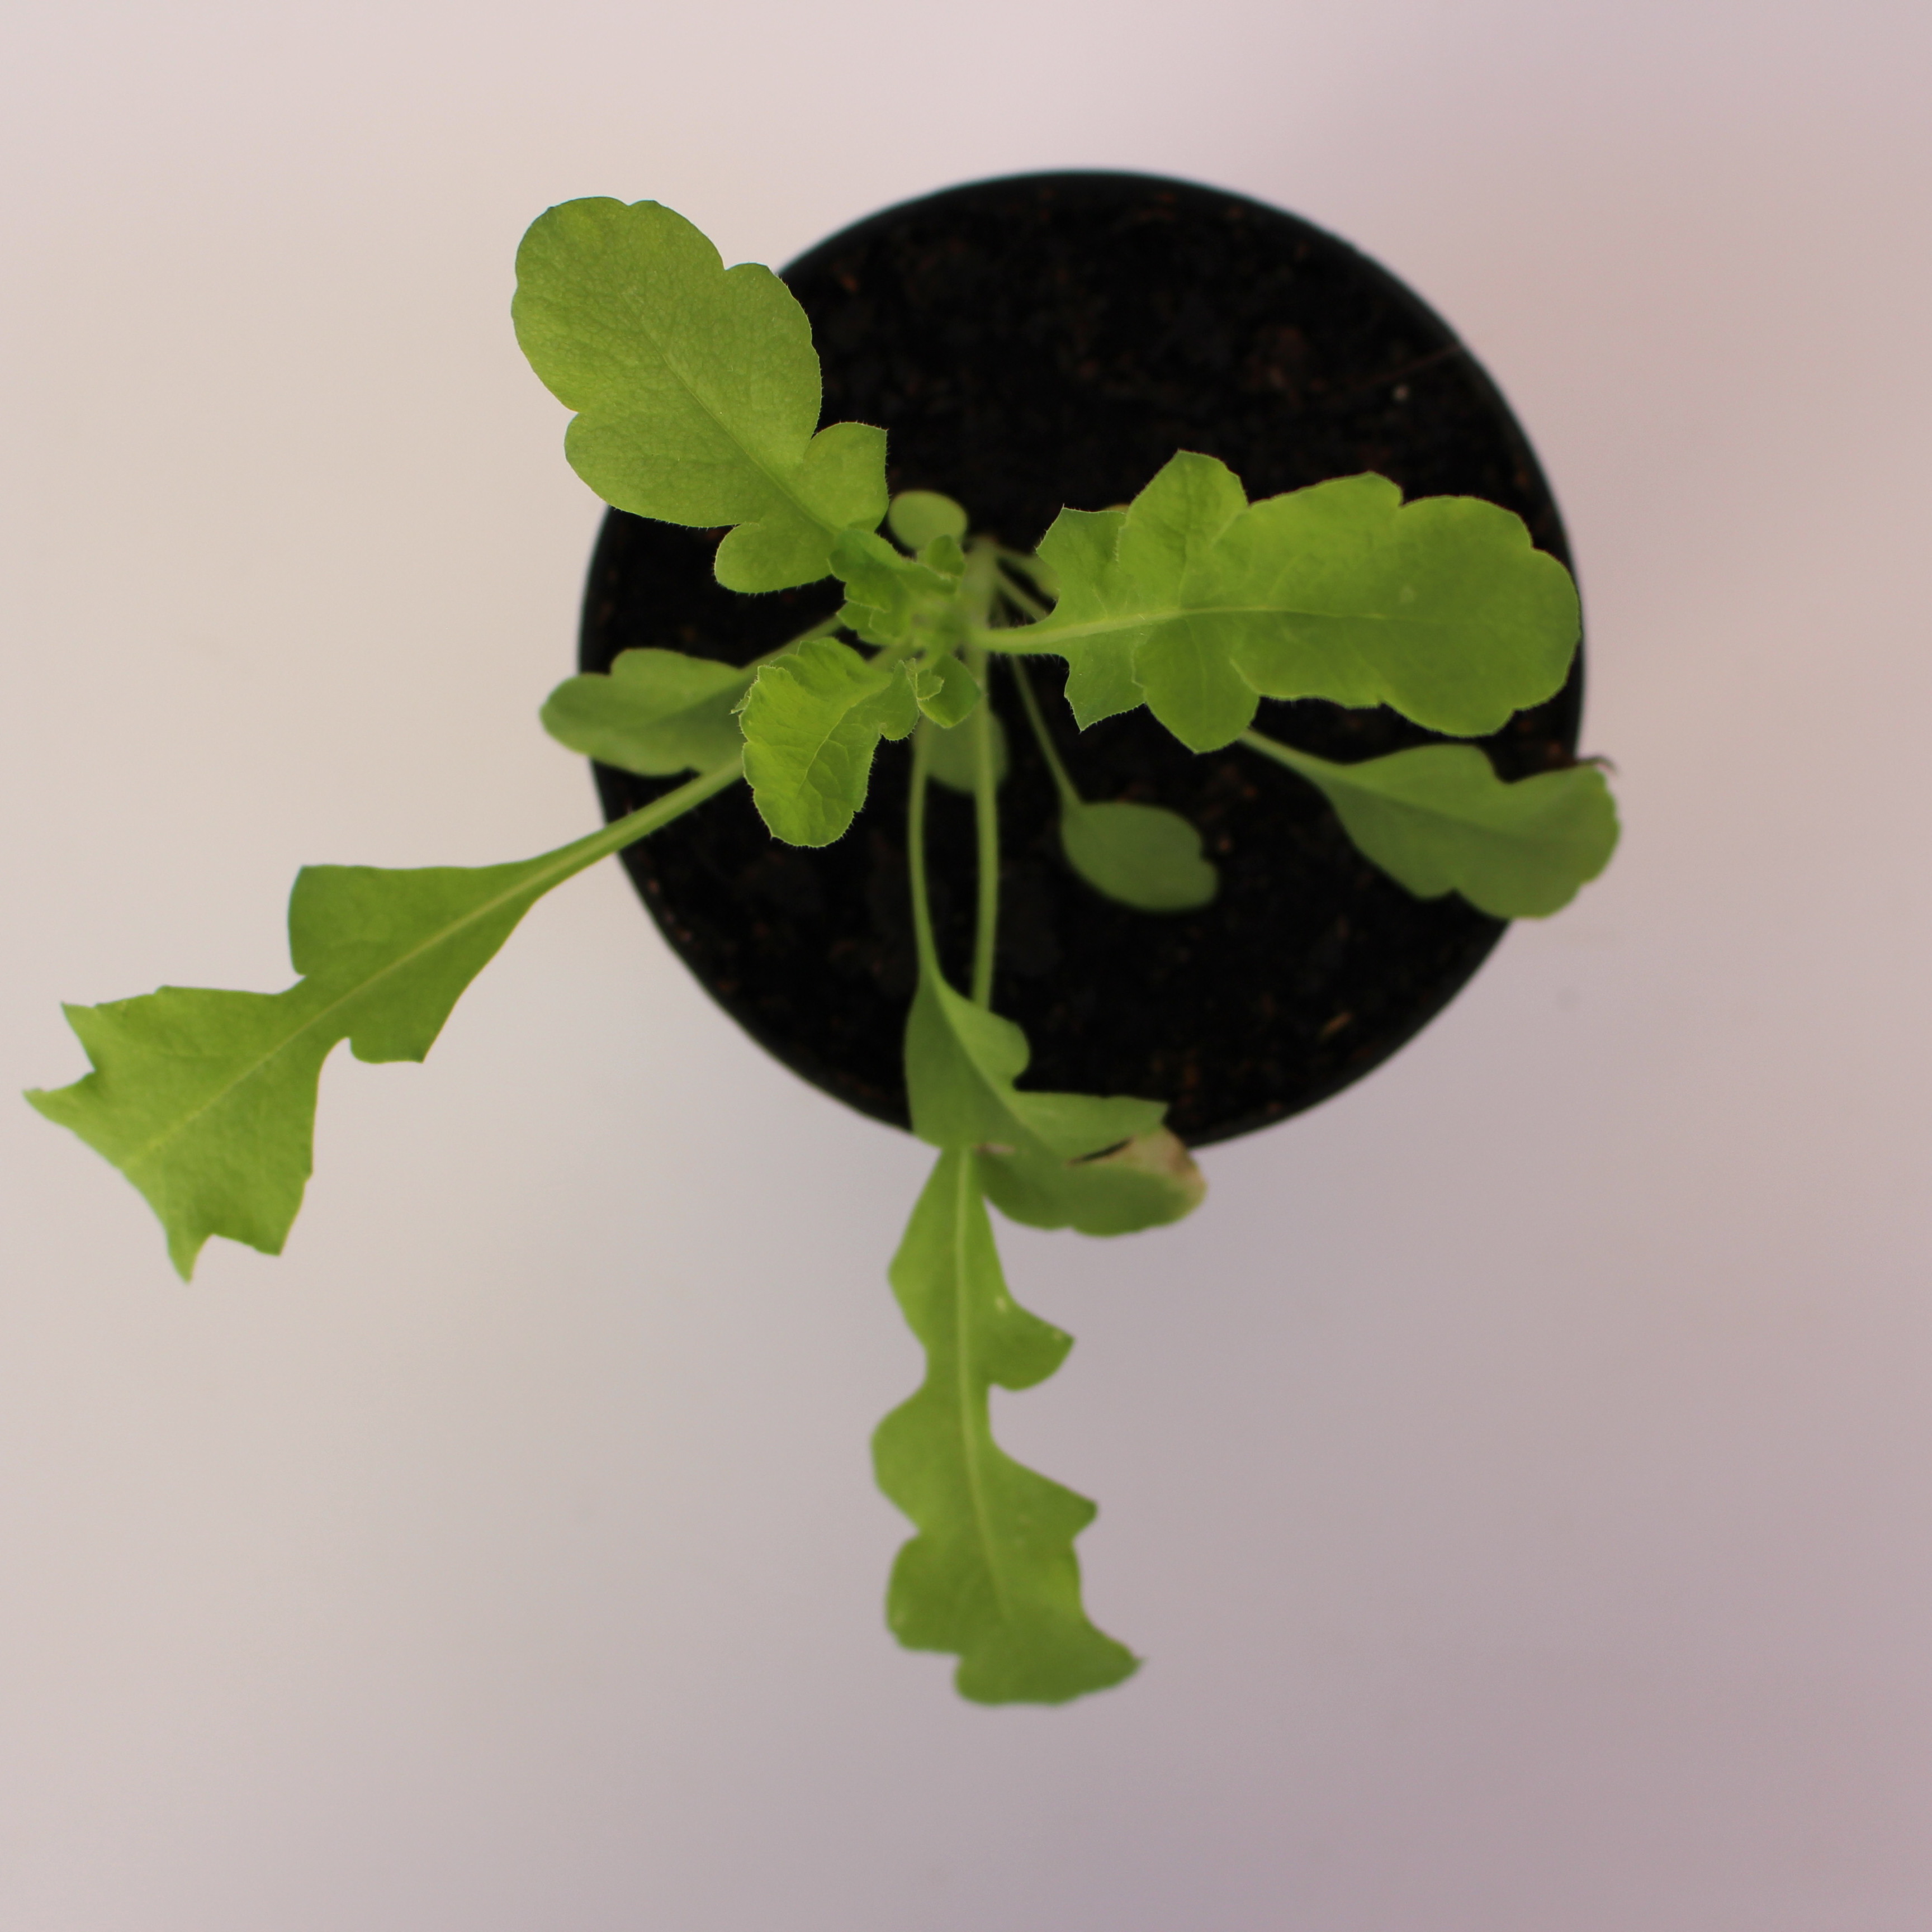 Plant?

Papaver rhoeas
